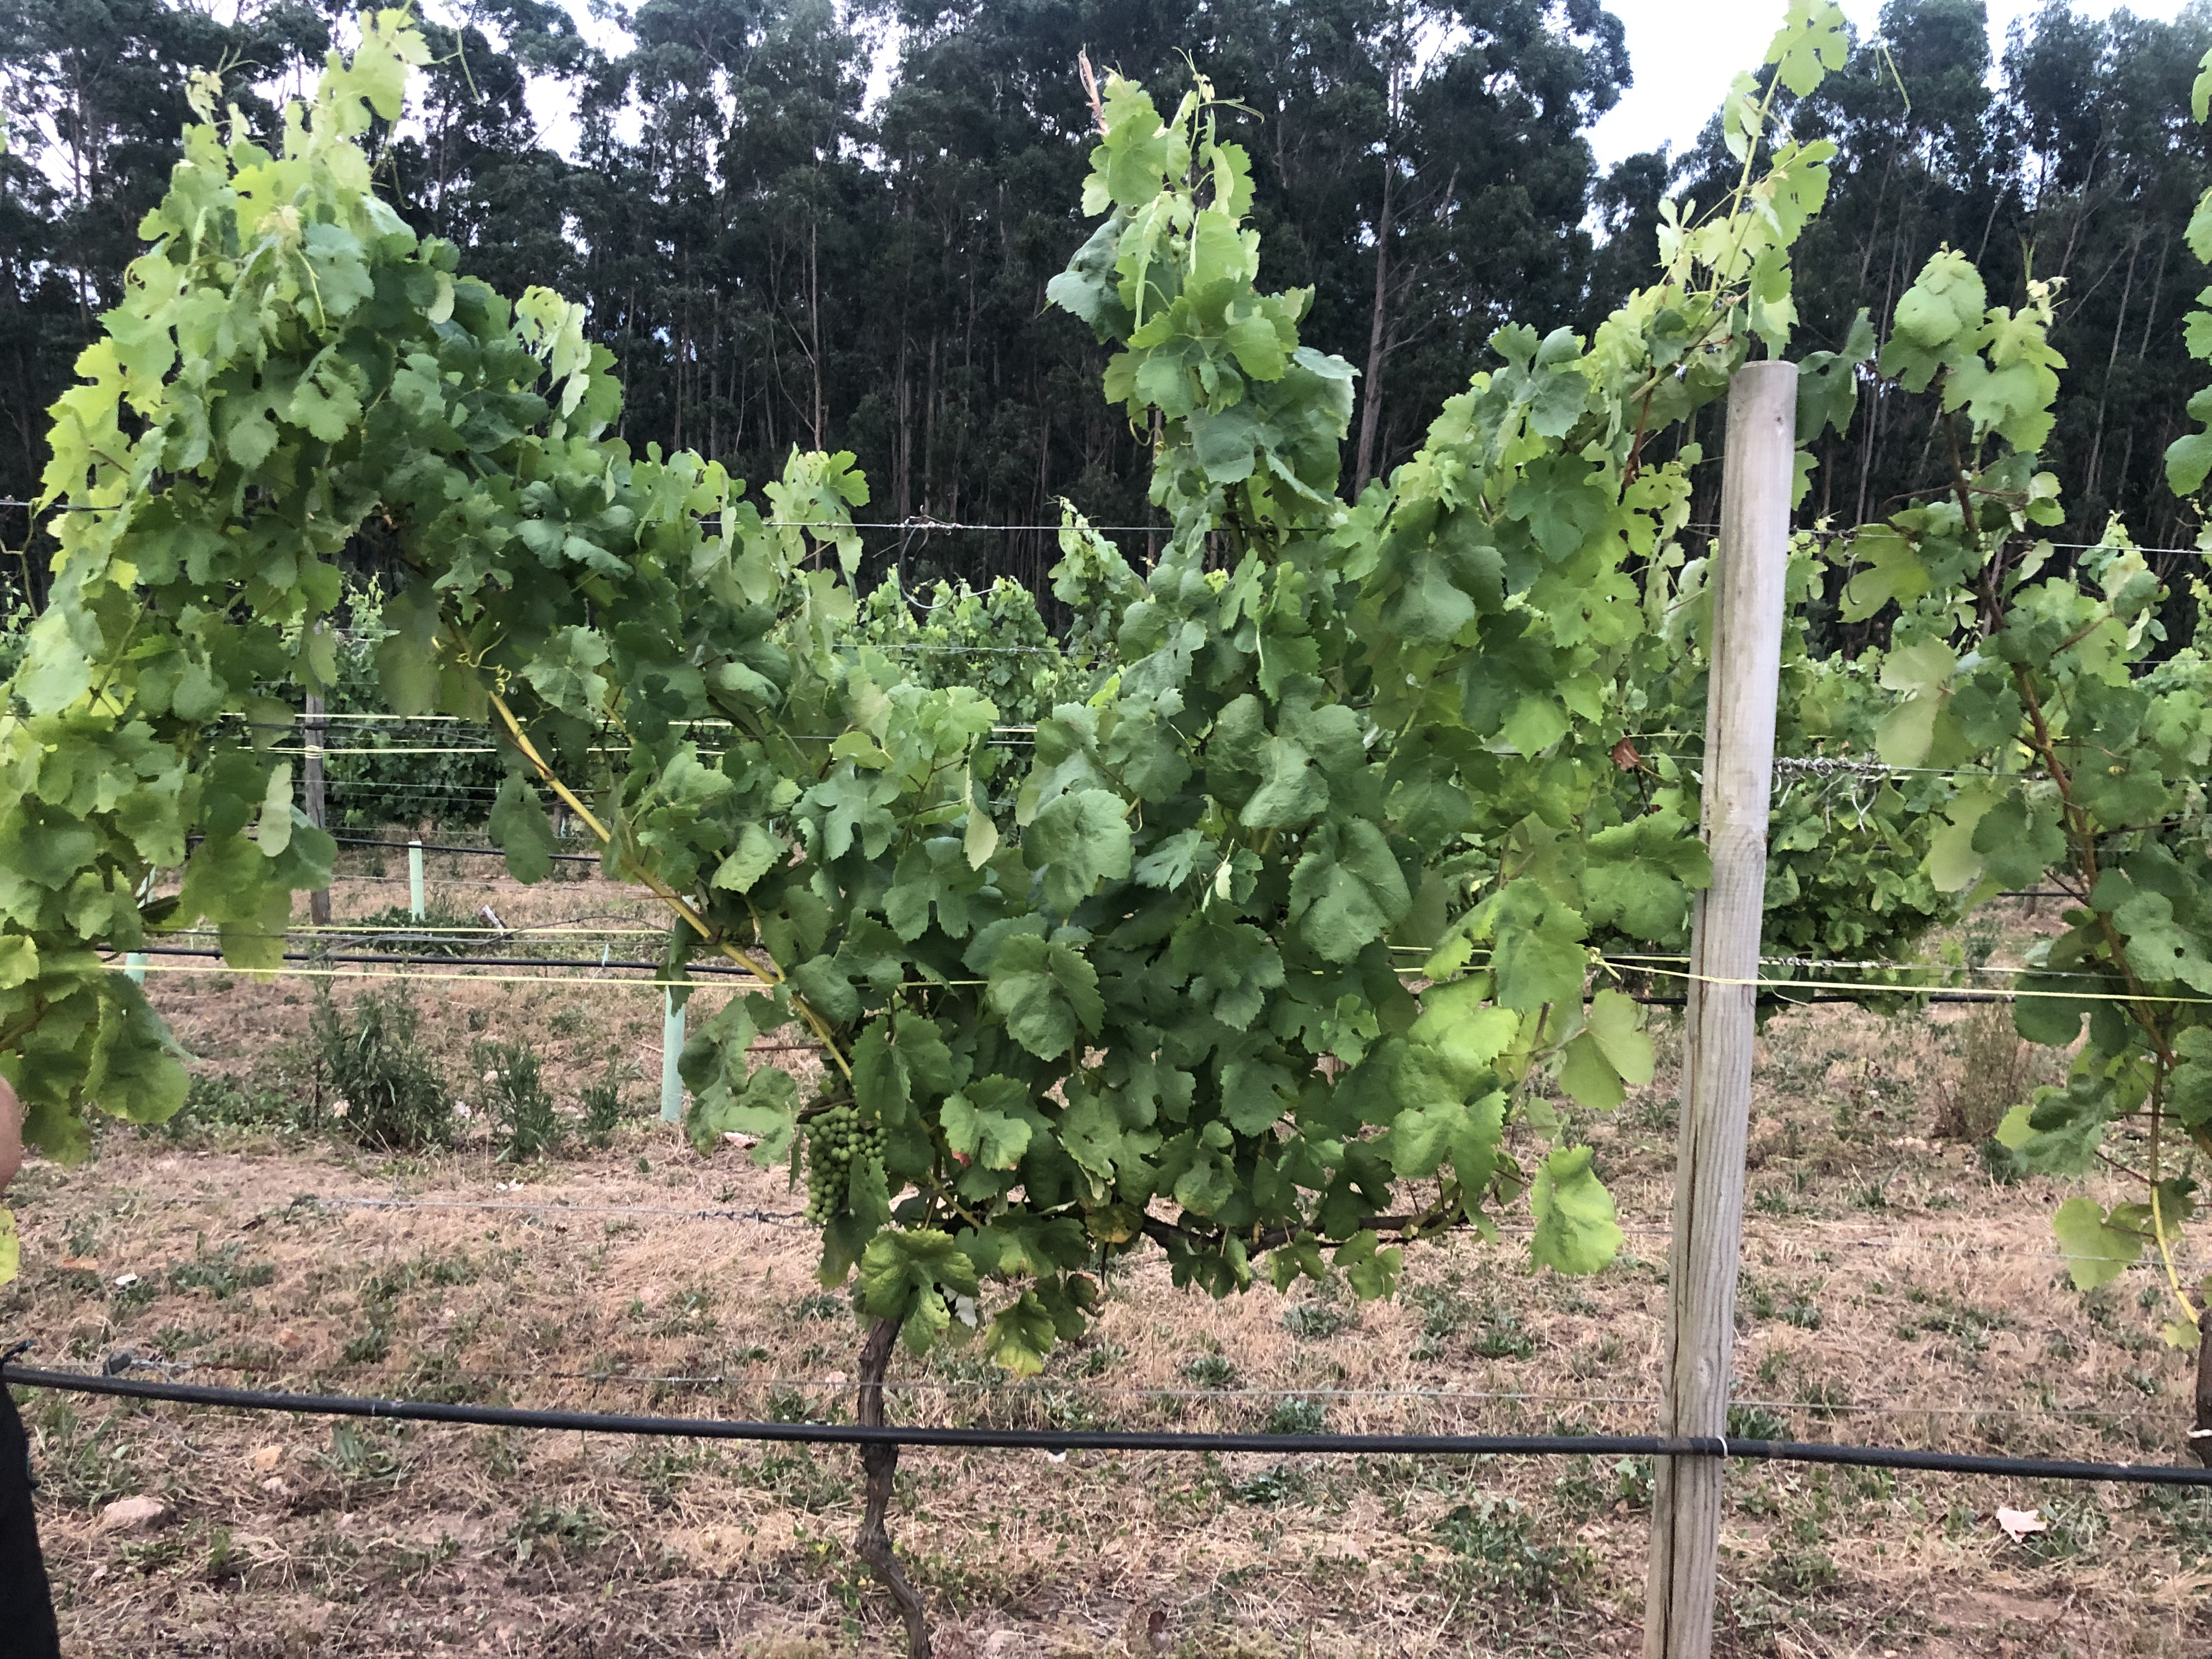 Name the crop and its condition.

grapevine, not affected by esca disease
